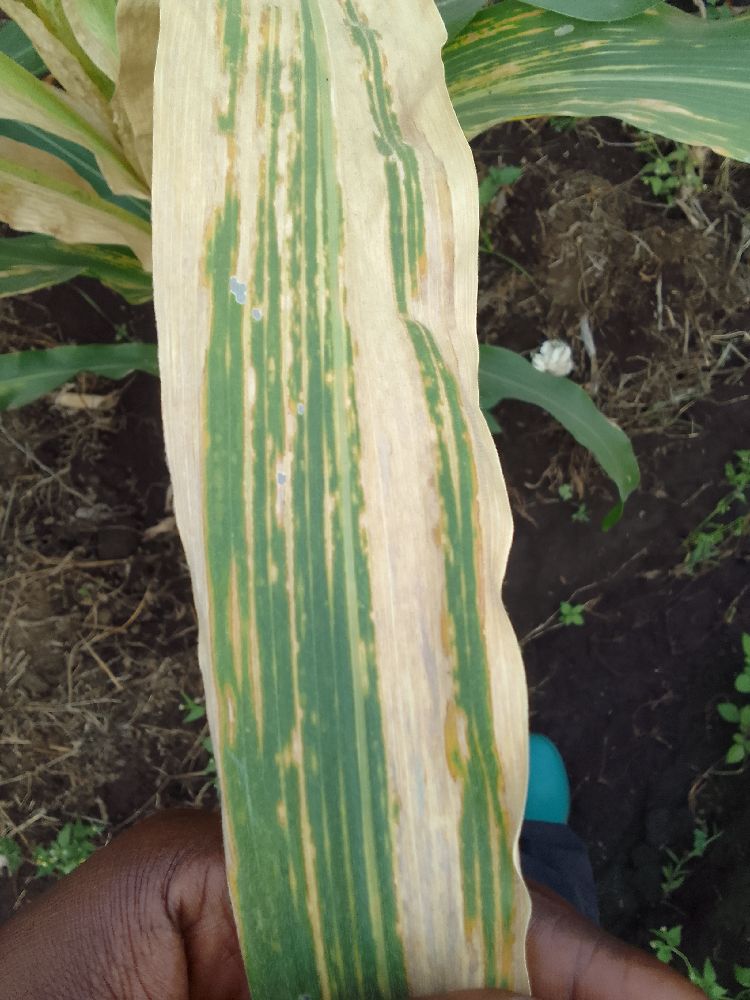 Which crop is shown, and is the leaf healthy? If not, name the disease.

maize, maize lethal necrosis
